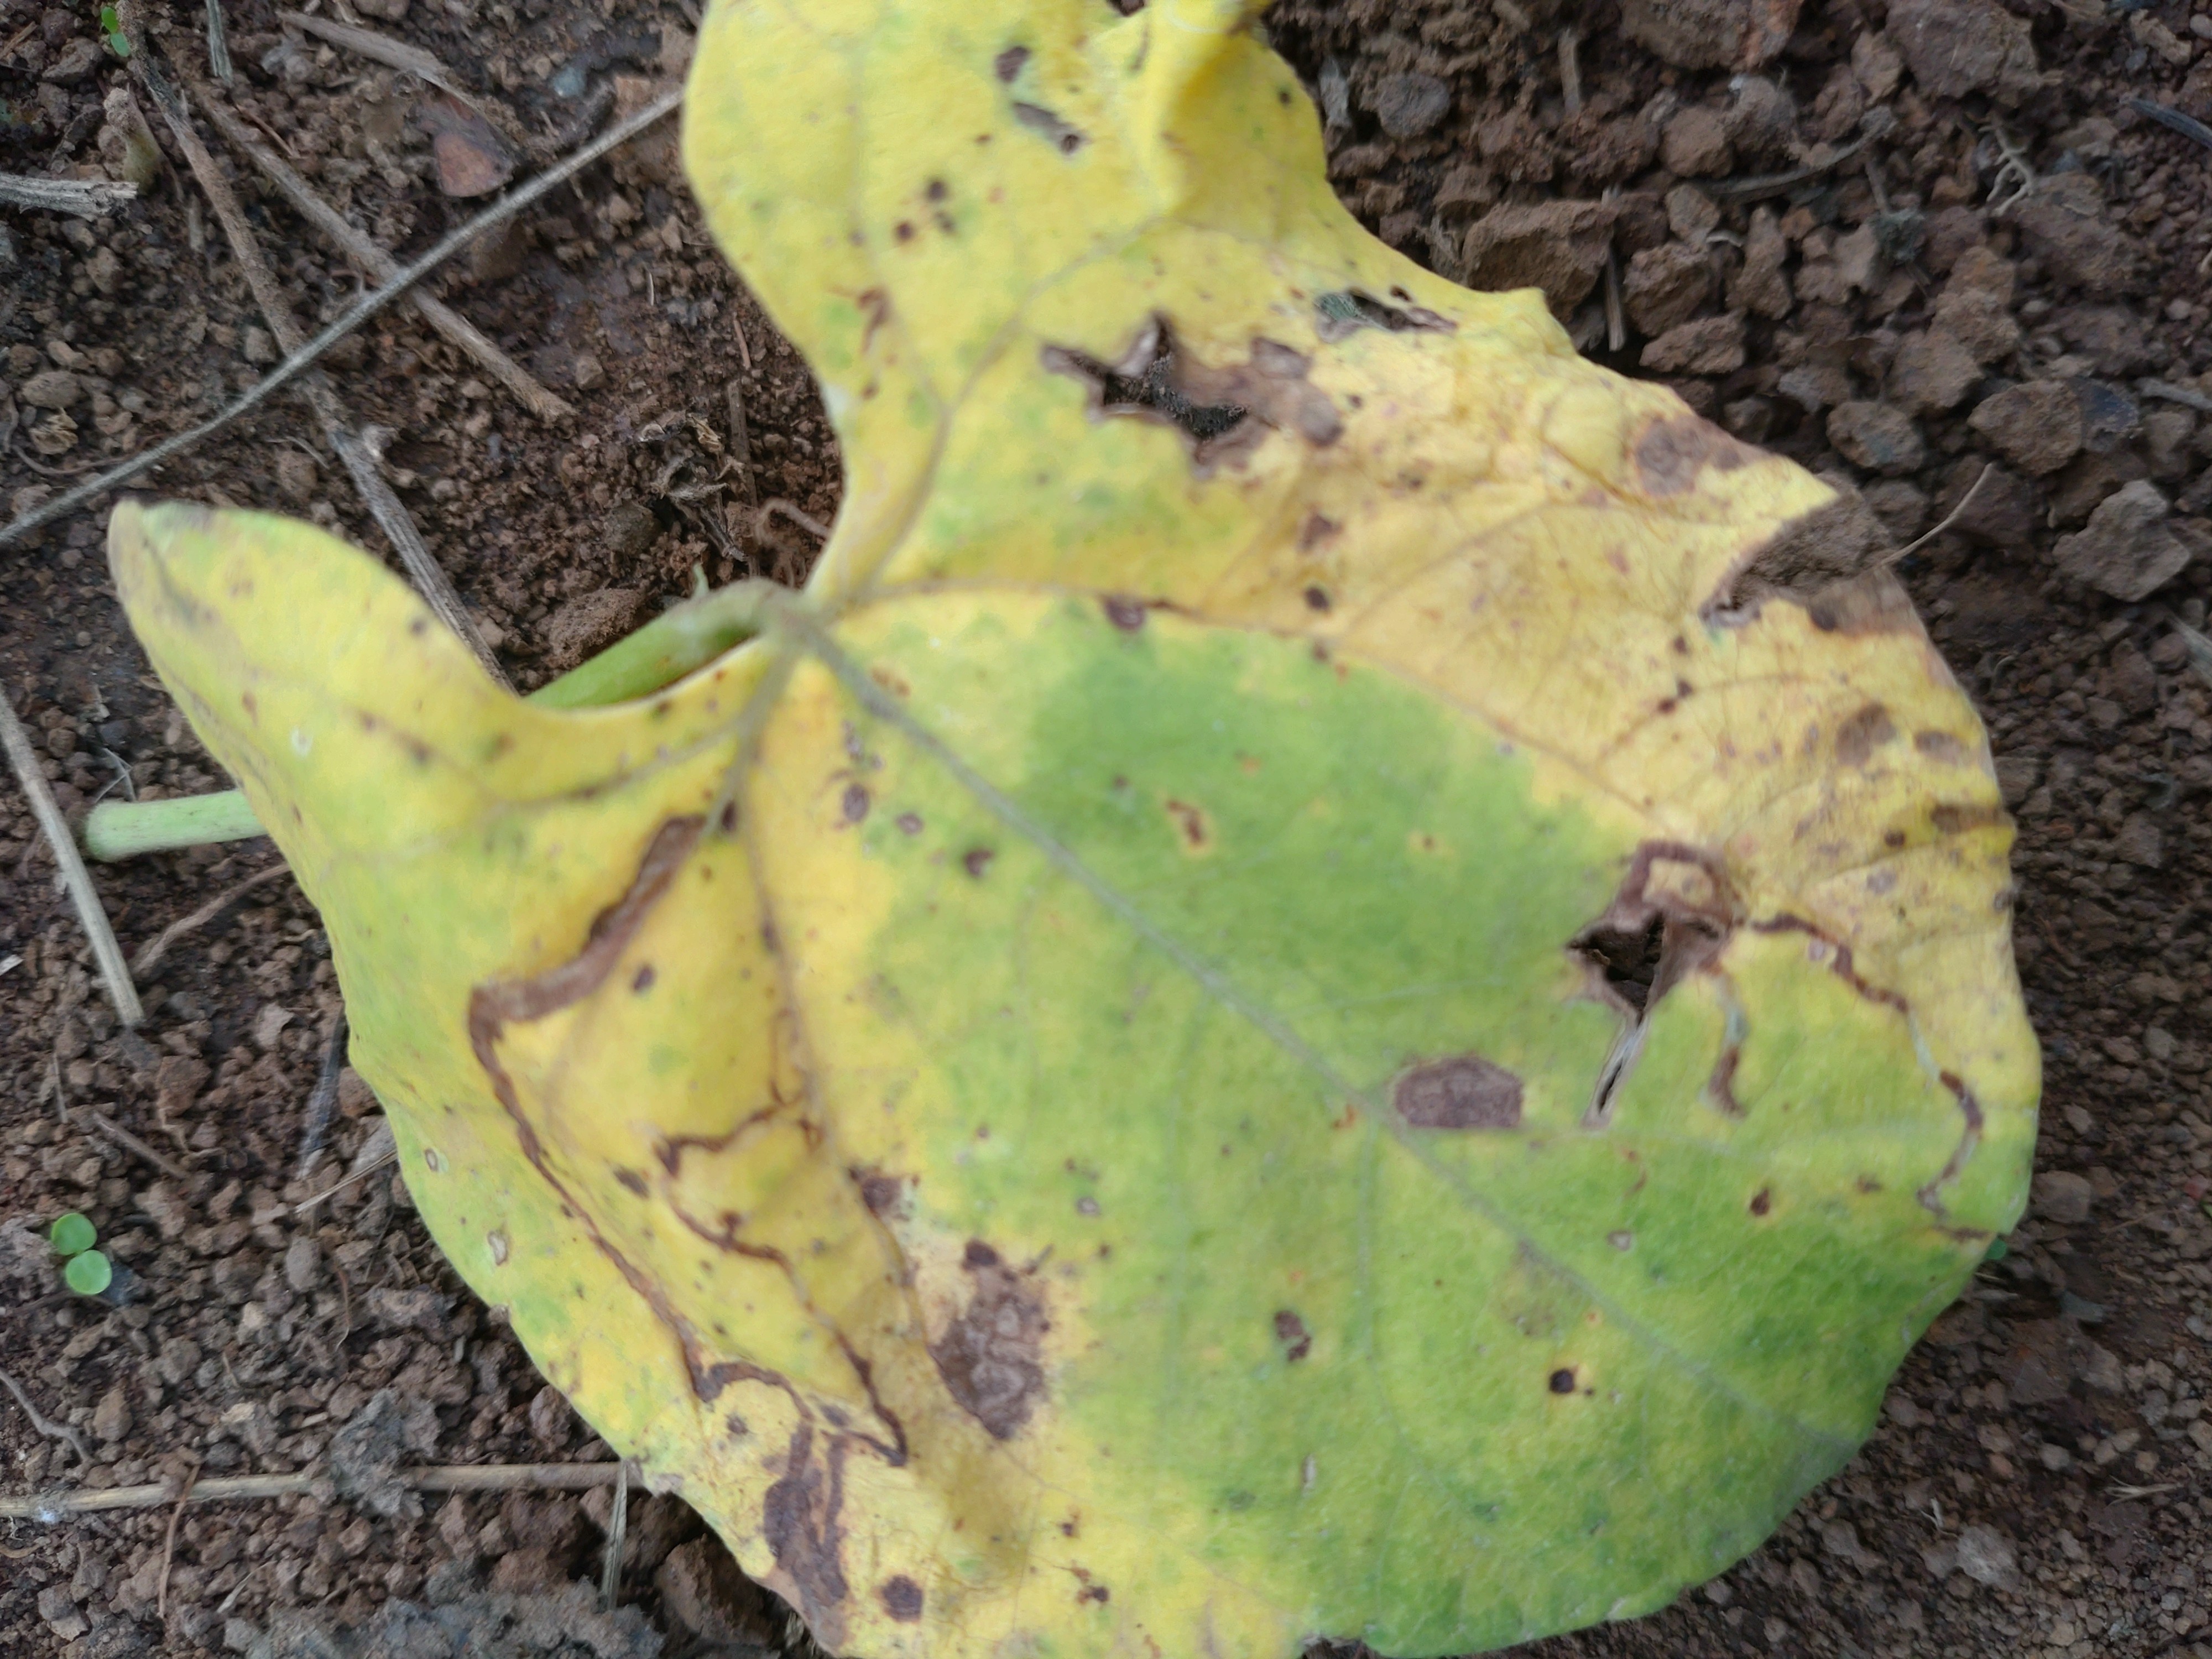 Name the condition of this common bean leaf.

rust
